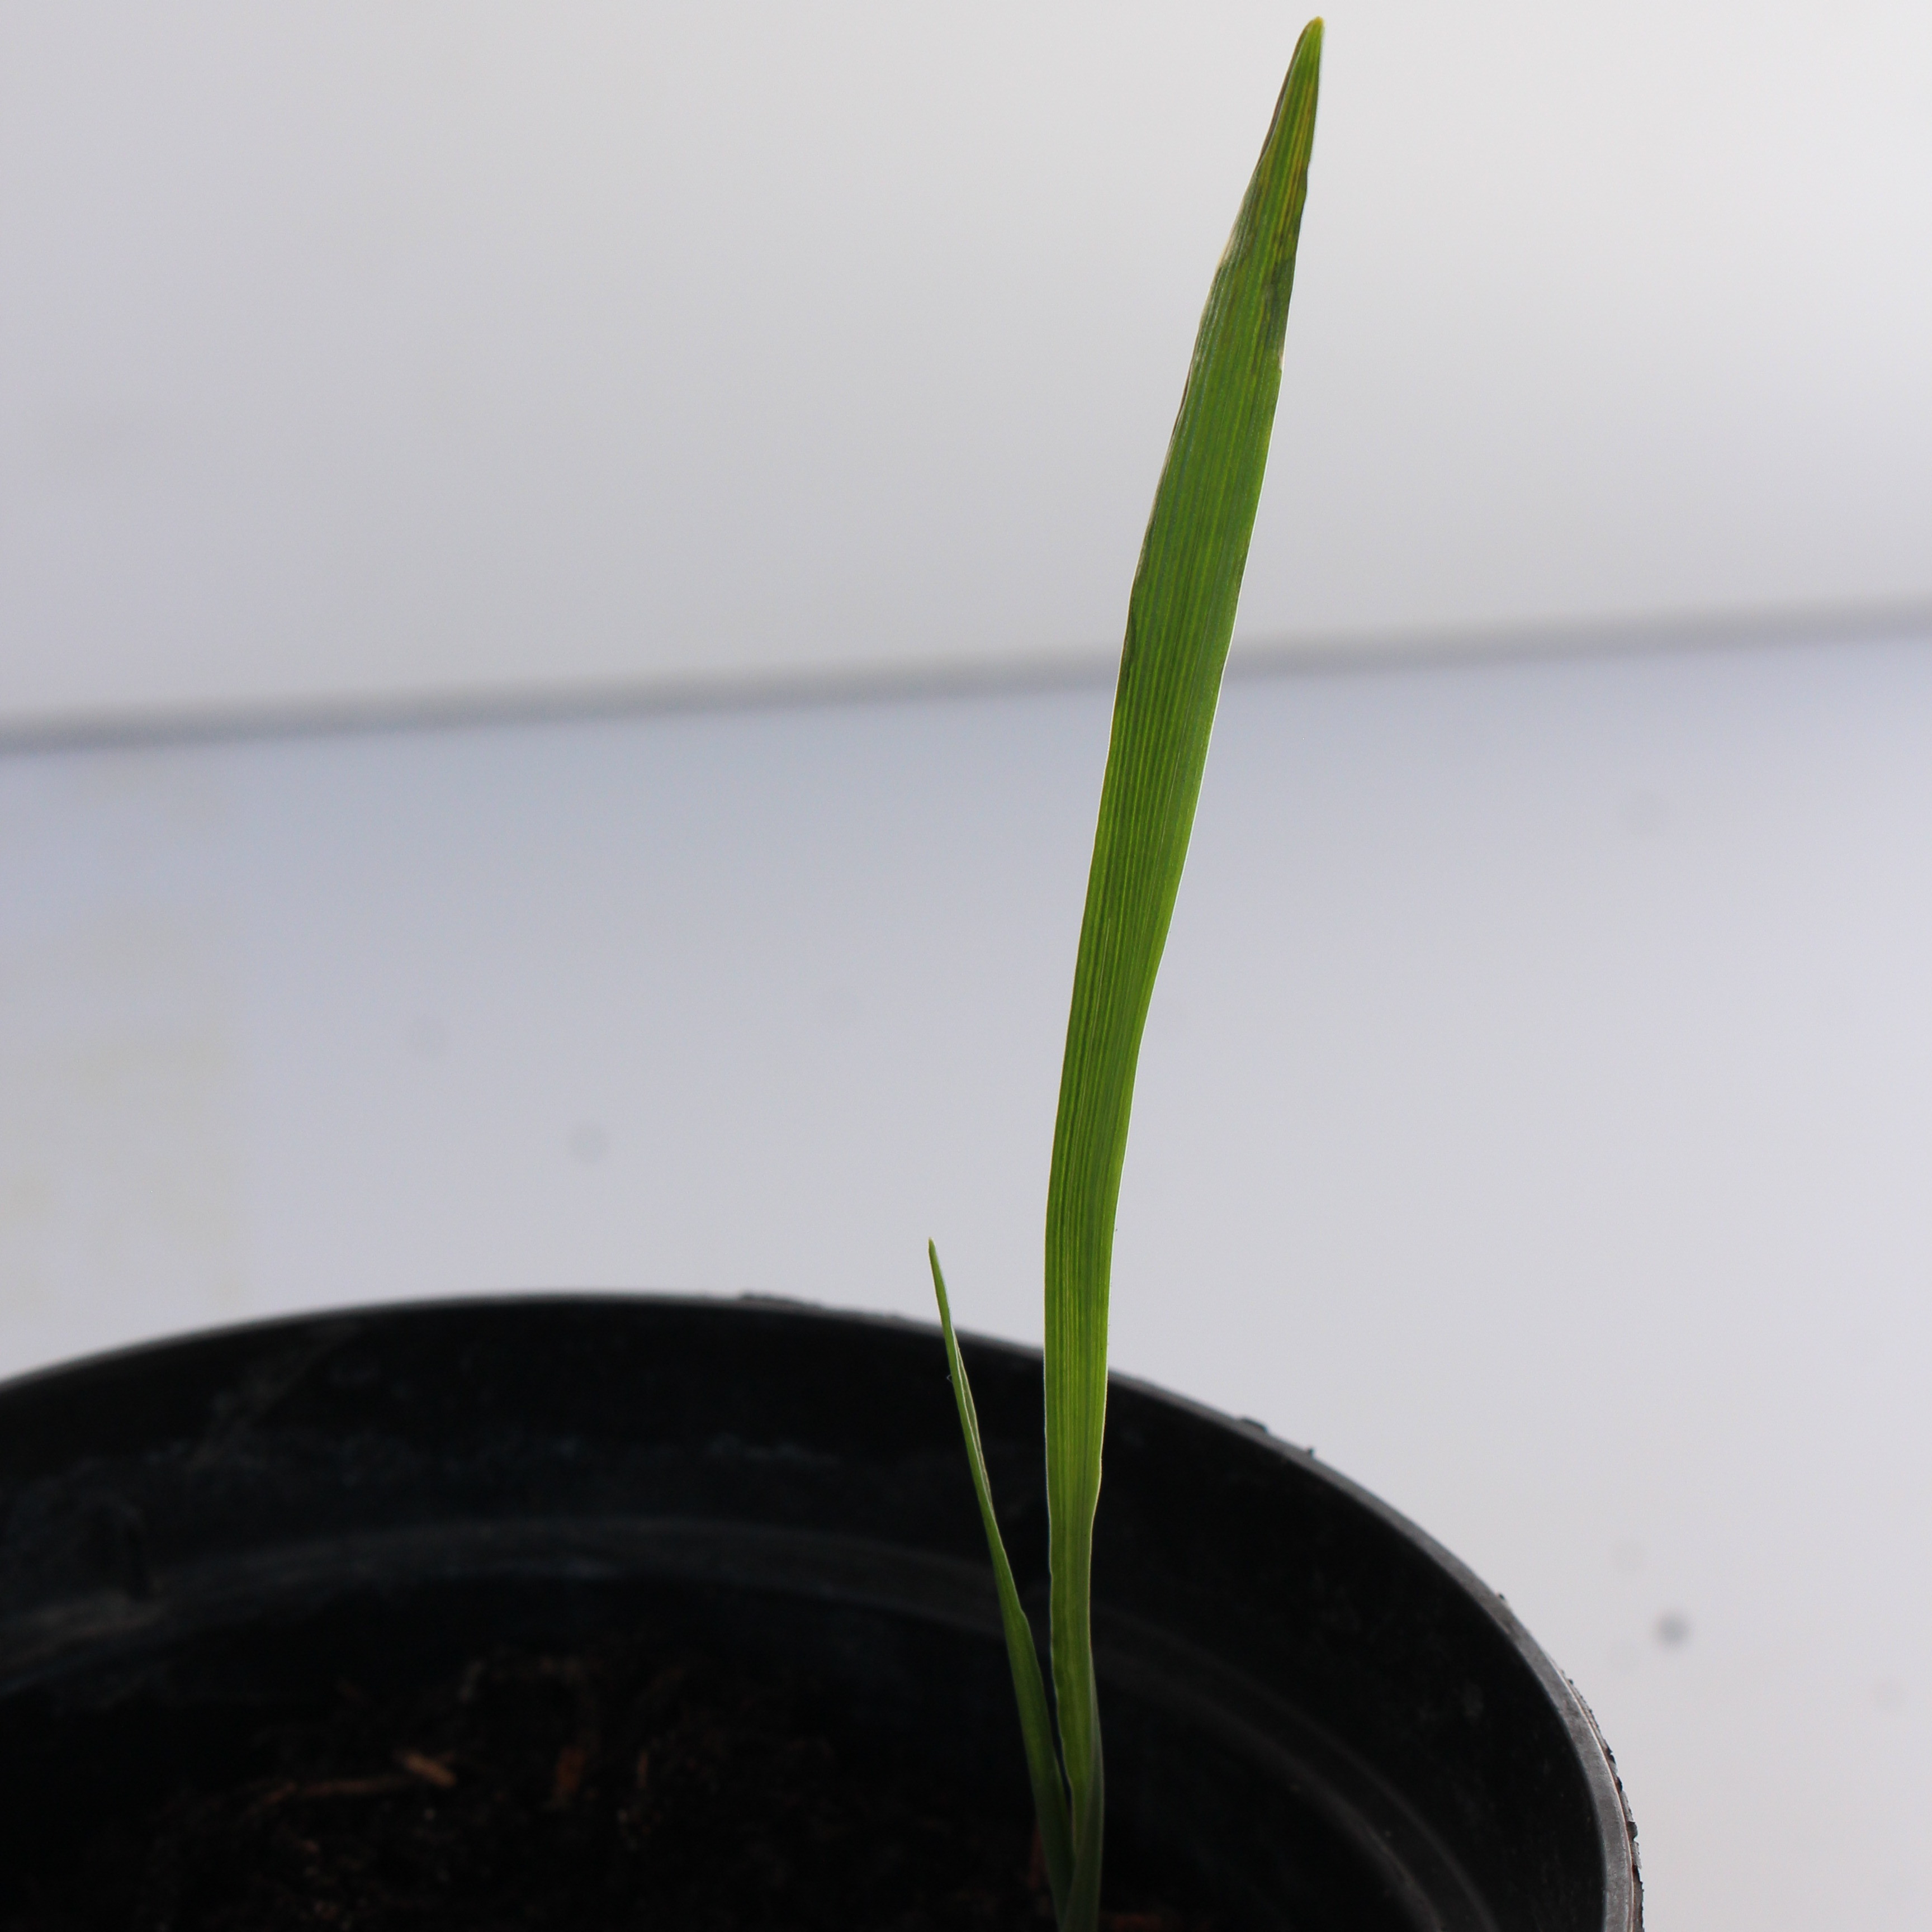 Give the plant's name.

Avena sterilis
